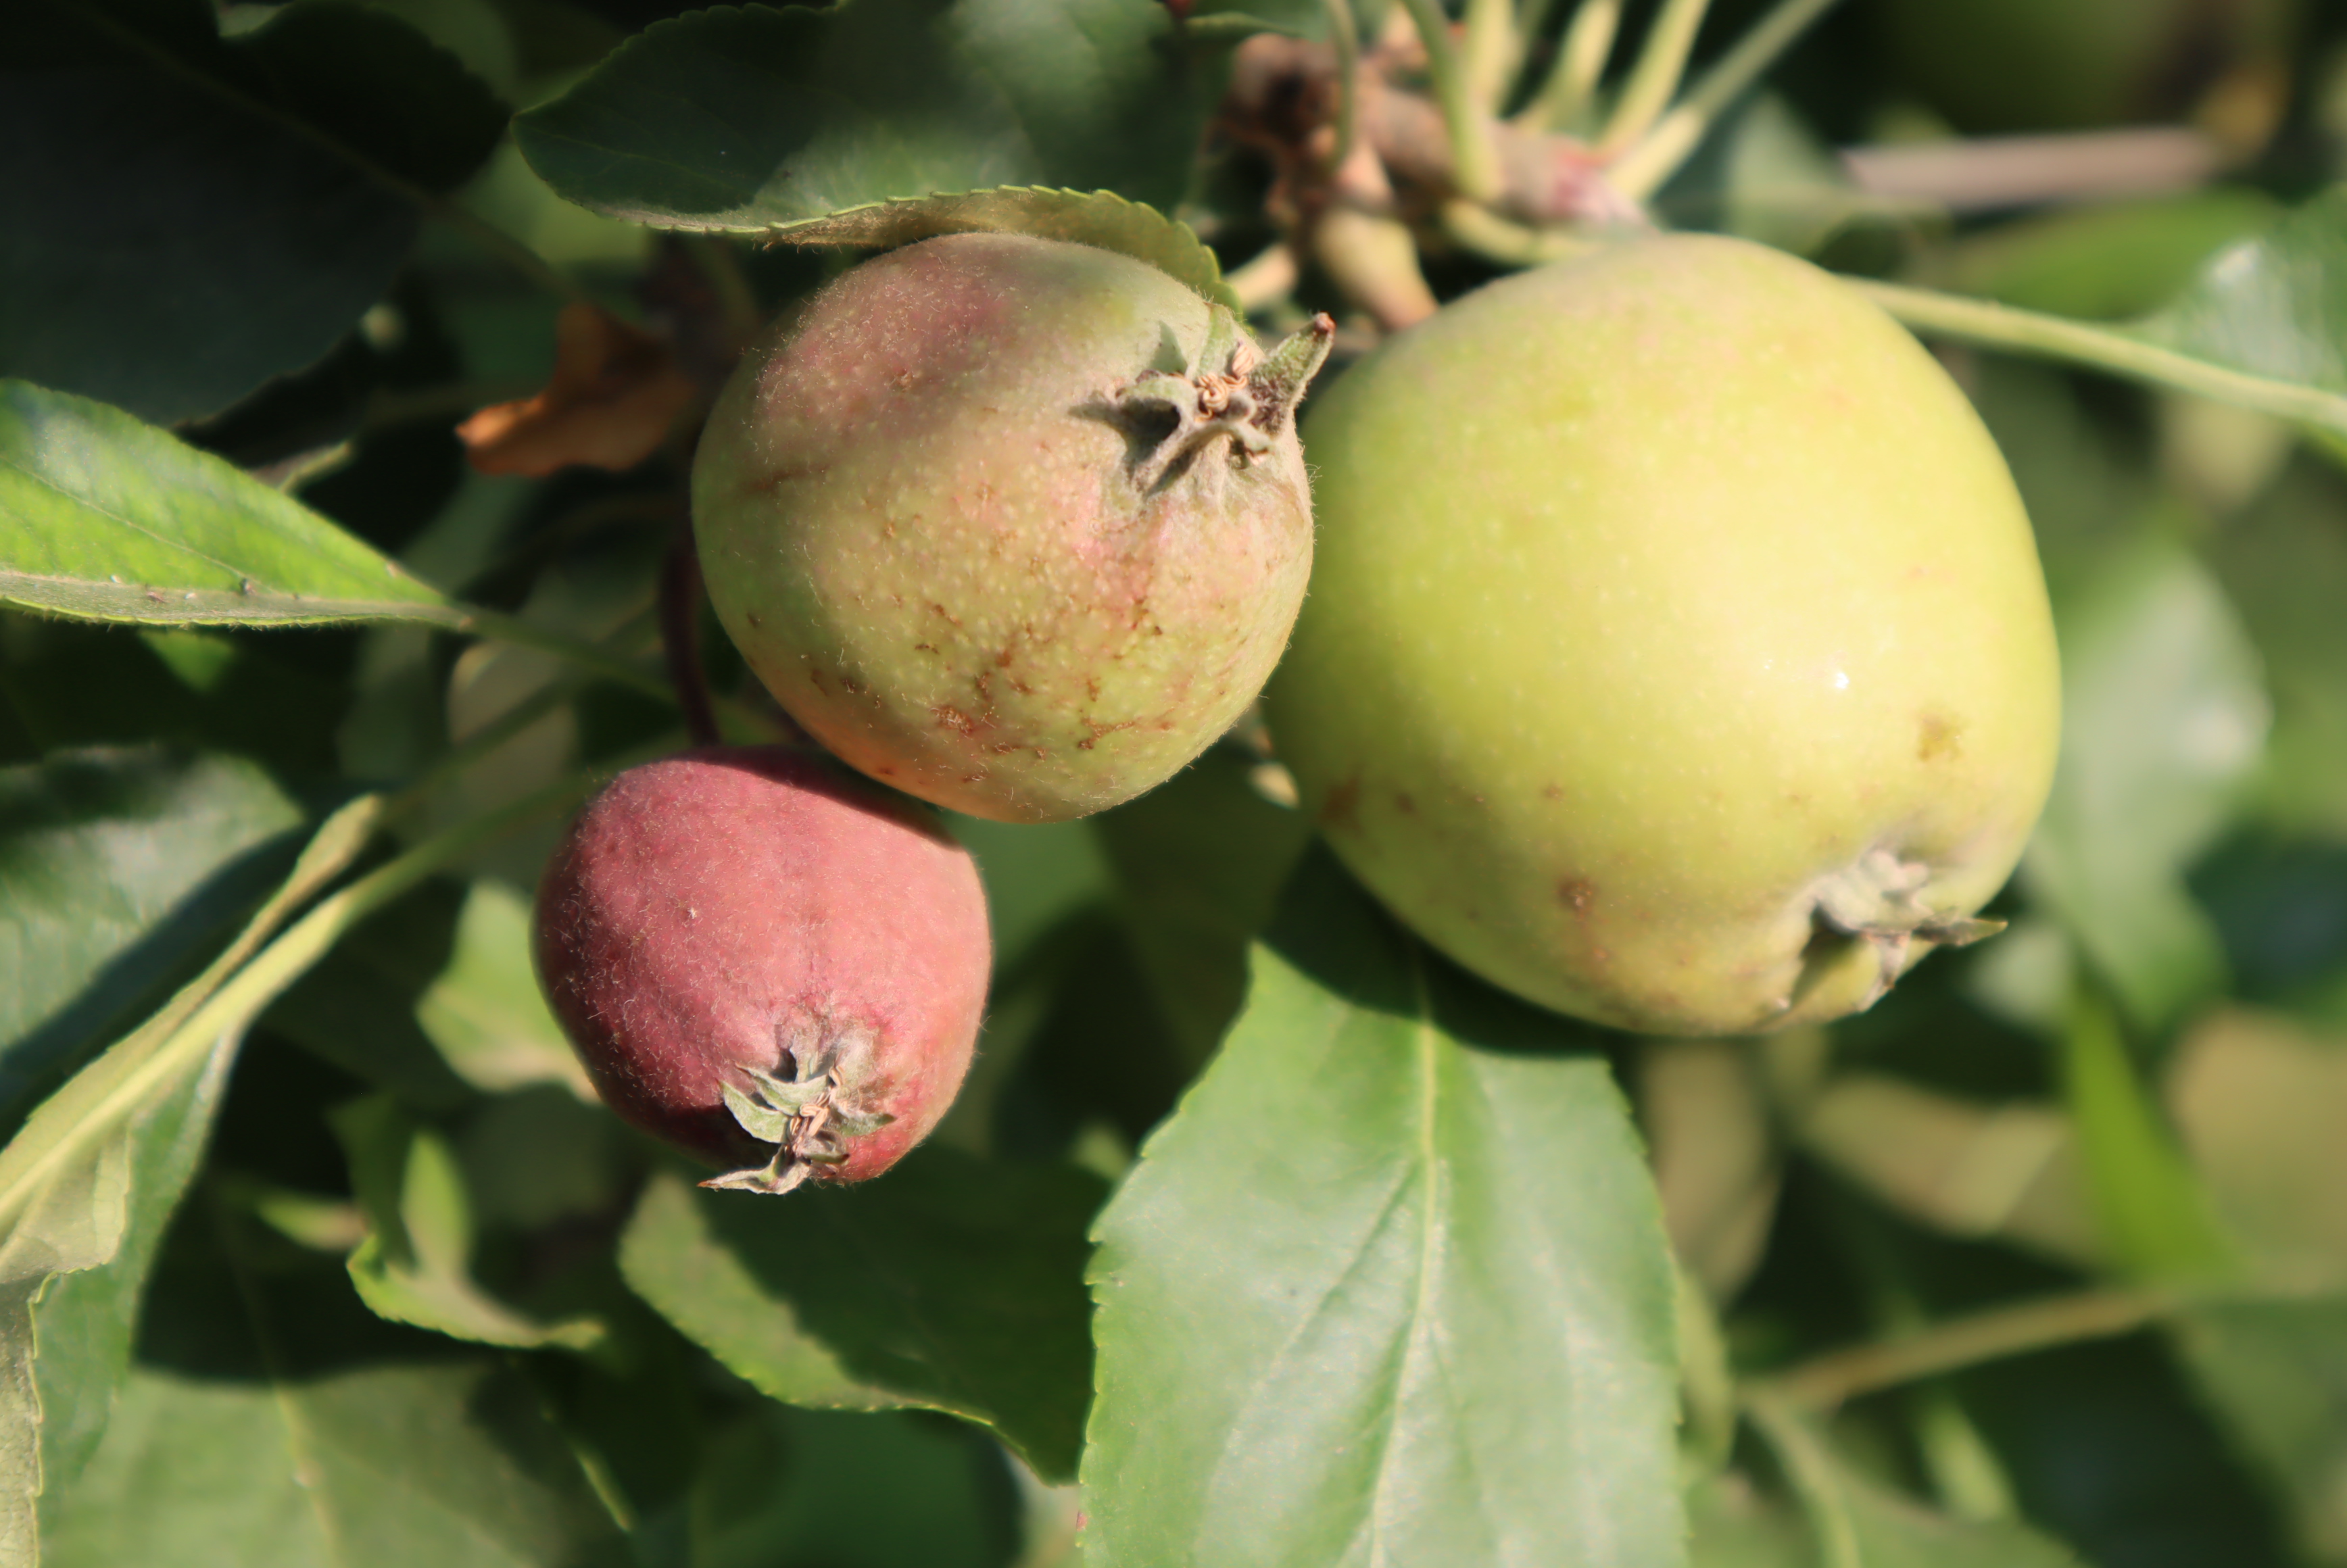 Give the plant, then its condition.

apple, healthy
